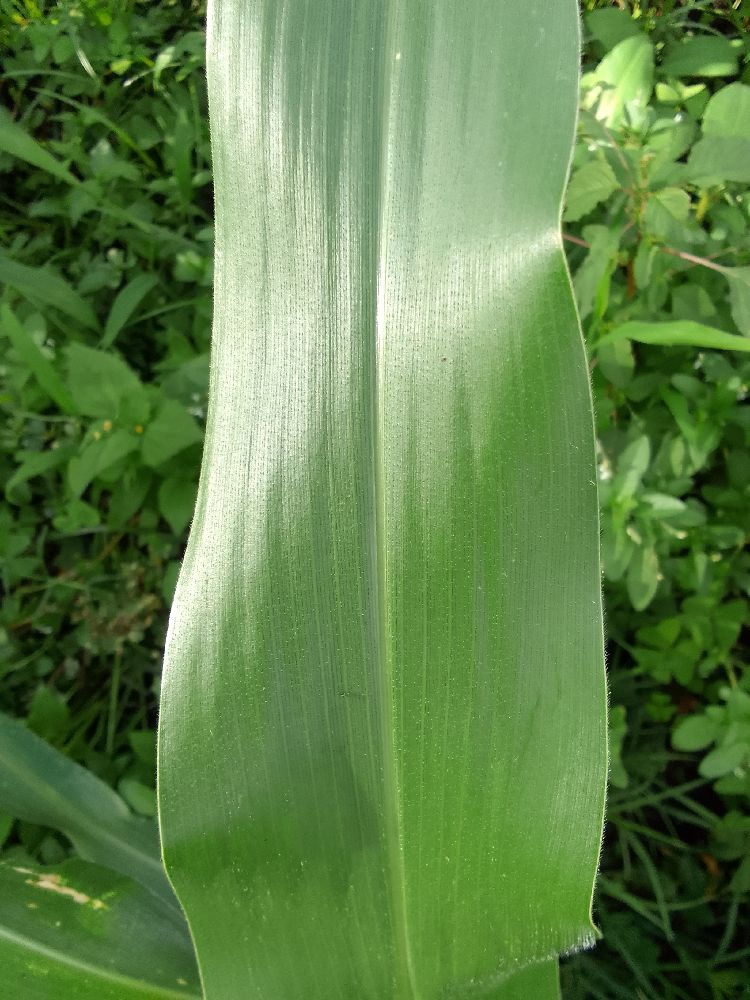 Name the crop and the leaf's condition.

maize, healthy
